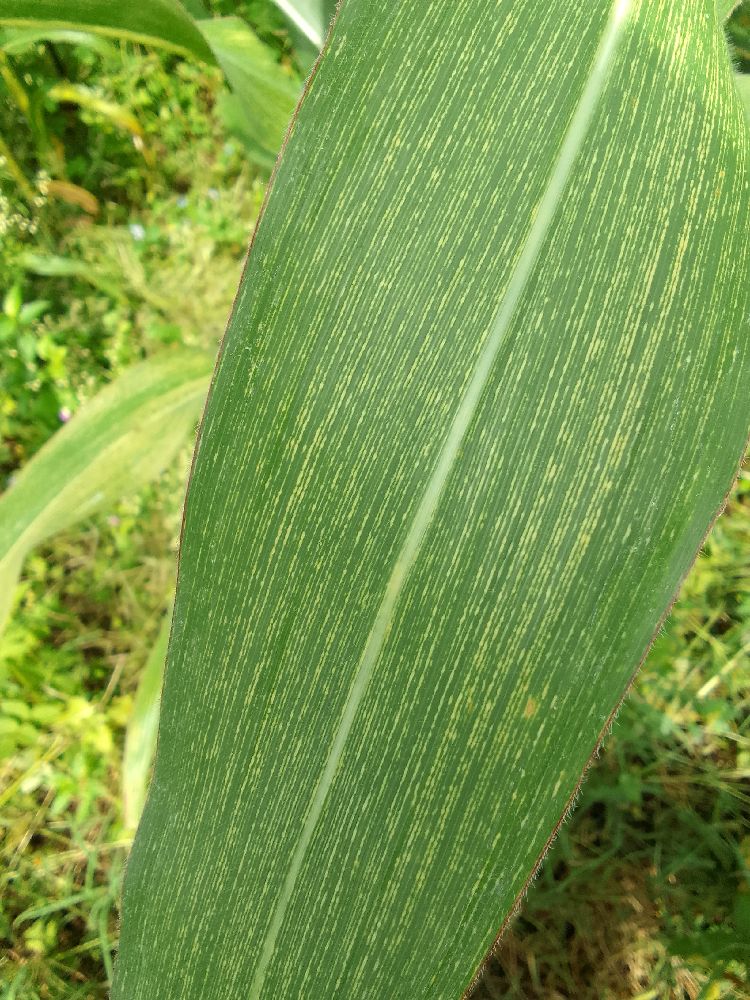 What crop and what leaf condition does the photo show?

maize, maize streak virus
